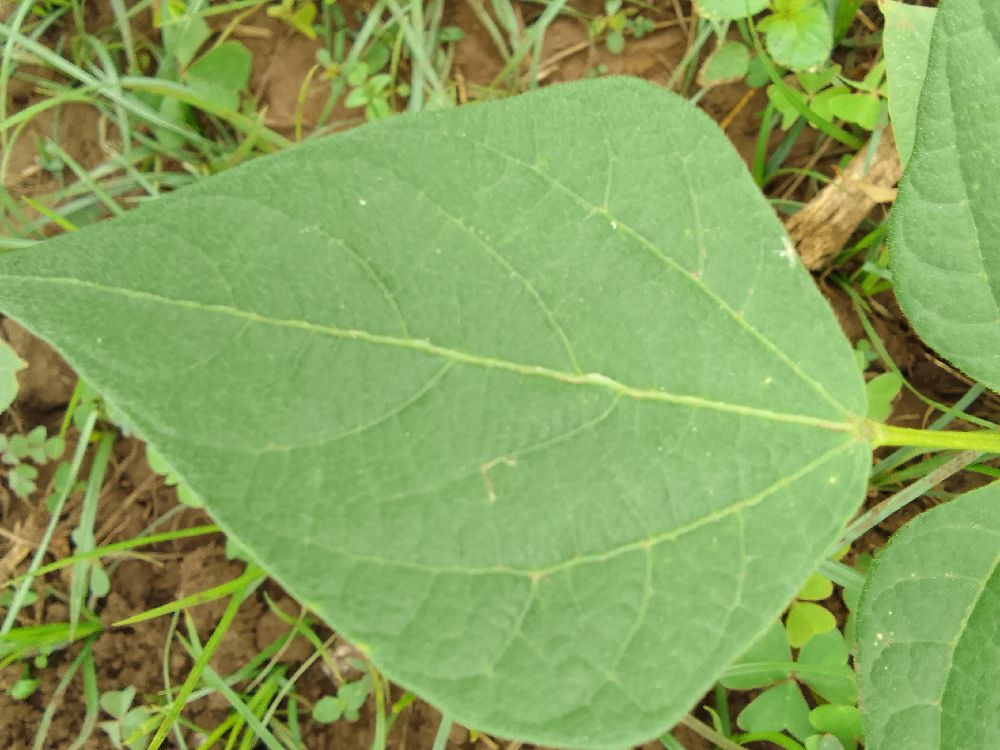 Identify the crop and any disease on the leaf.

common bean, healthy
